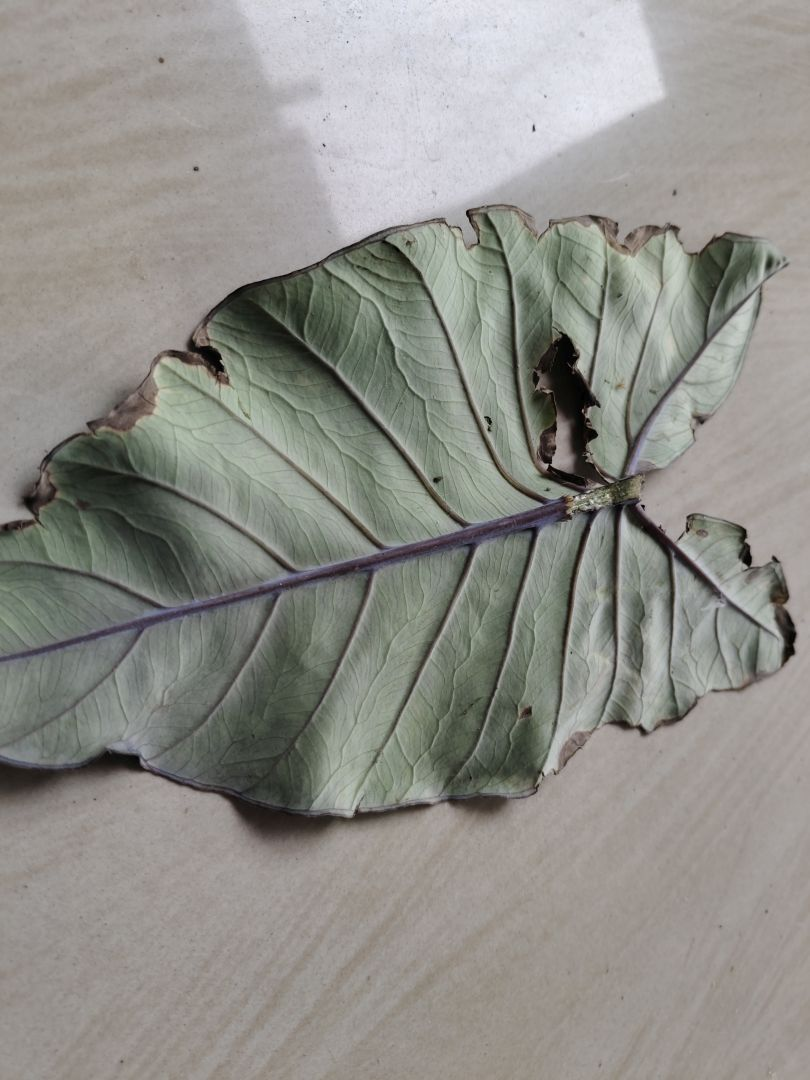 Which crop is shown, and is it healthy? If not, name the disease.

taro, leaf blight
